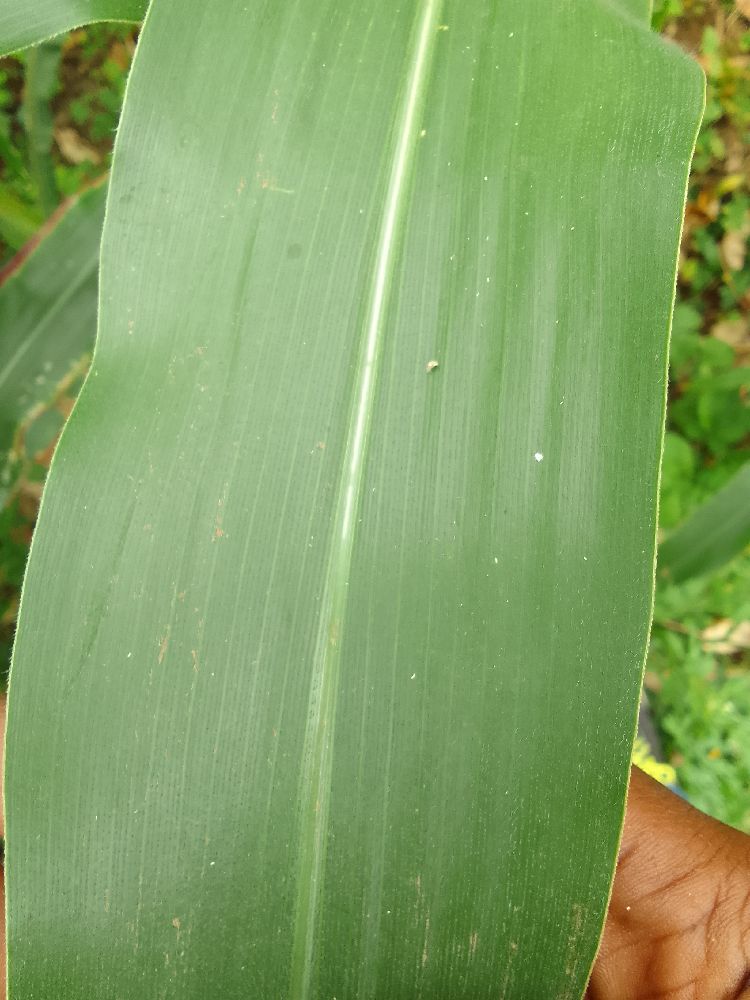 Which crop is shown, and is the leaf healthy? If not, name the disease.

maize, healthy
